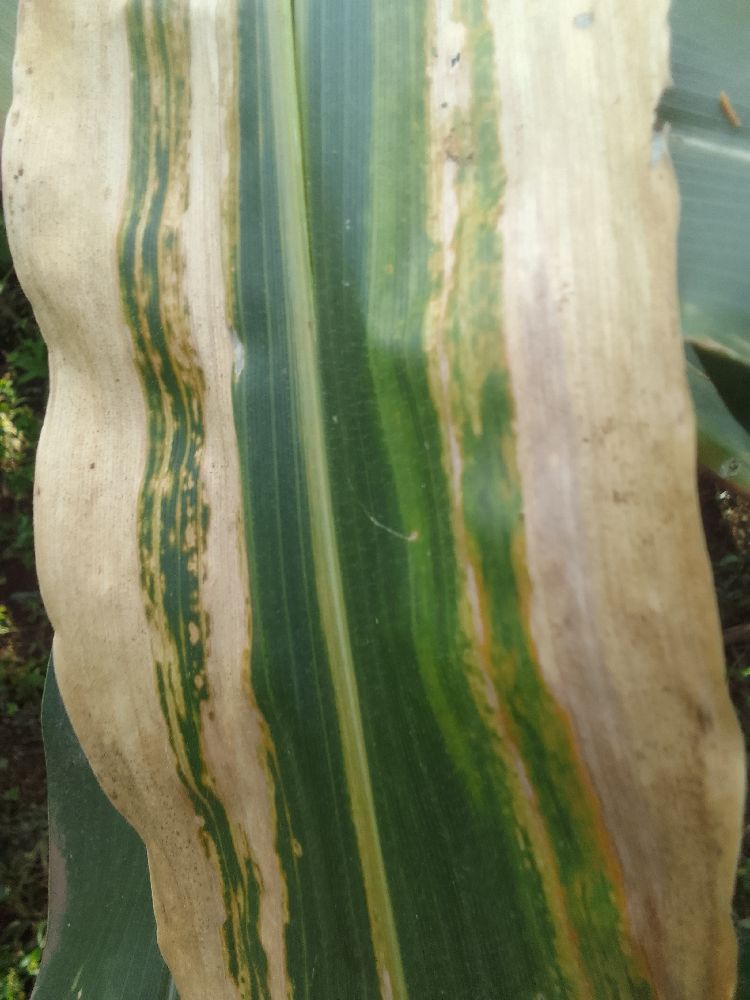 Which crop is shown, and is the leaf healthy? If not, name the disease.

maize, maize lethal necrosis
